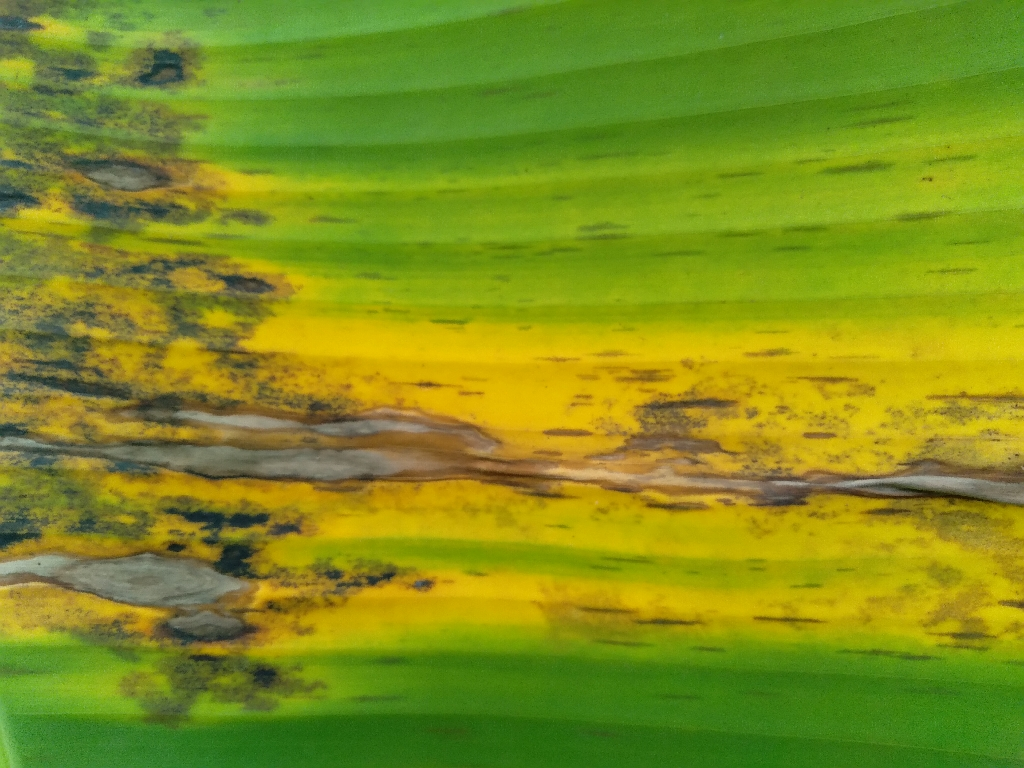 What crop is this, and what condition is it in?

banana, black sigatoka
